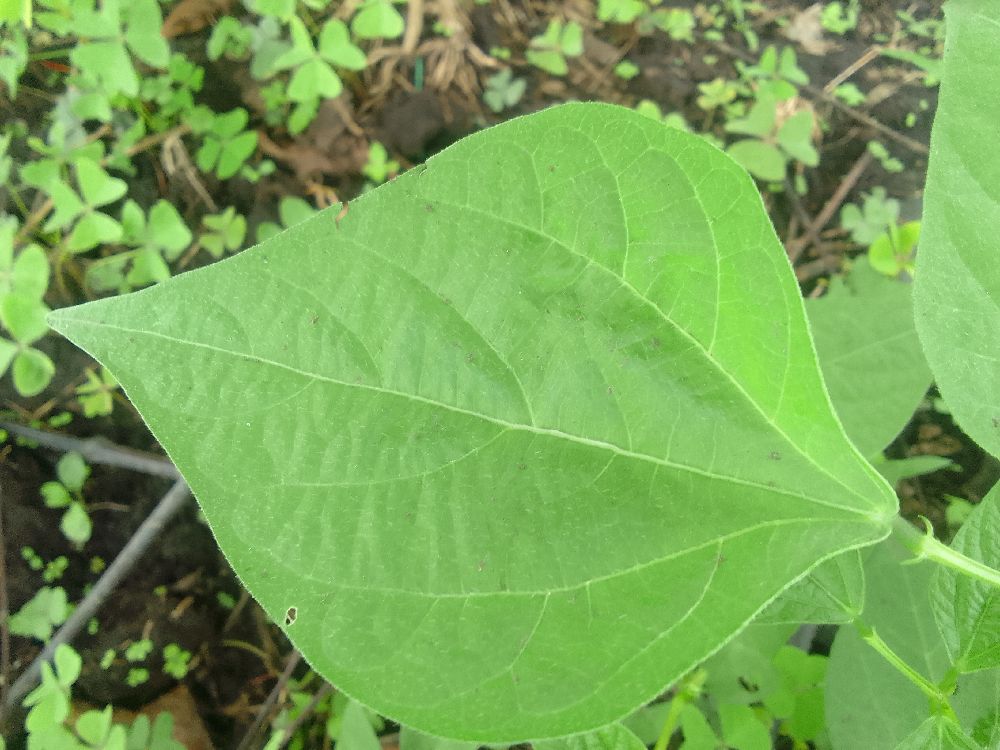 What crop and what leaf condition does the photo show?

common bean, healthy
